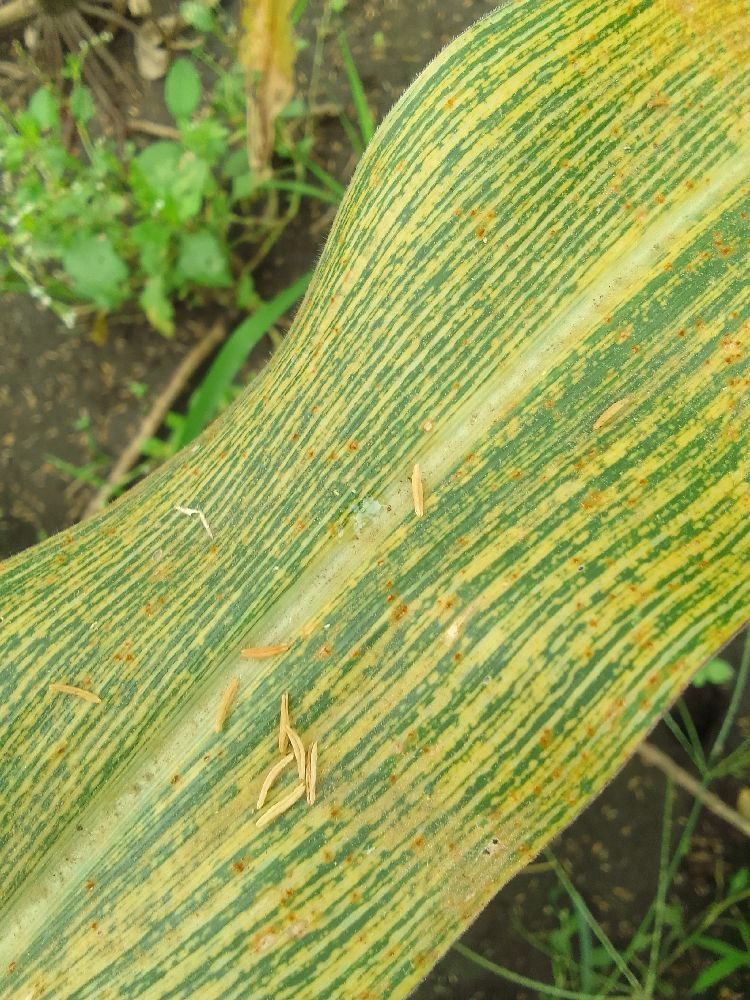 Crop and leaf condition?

maize, maize streak virus
